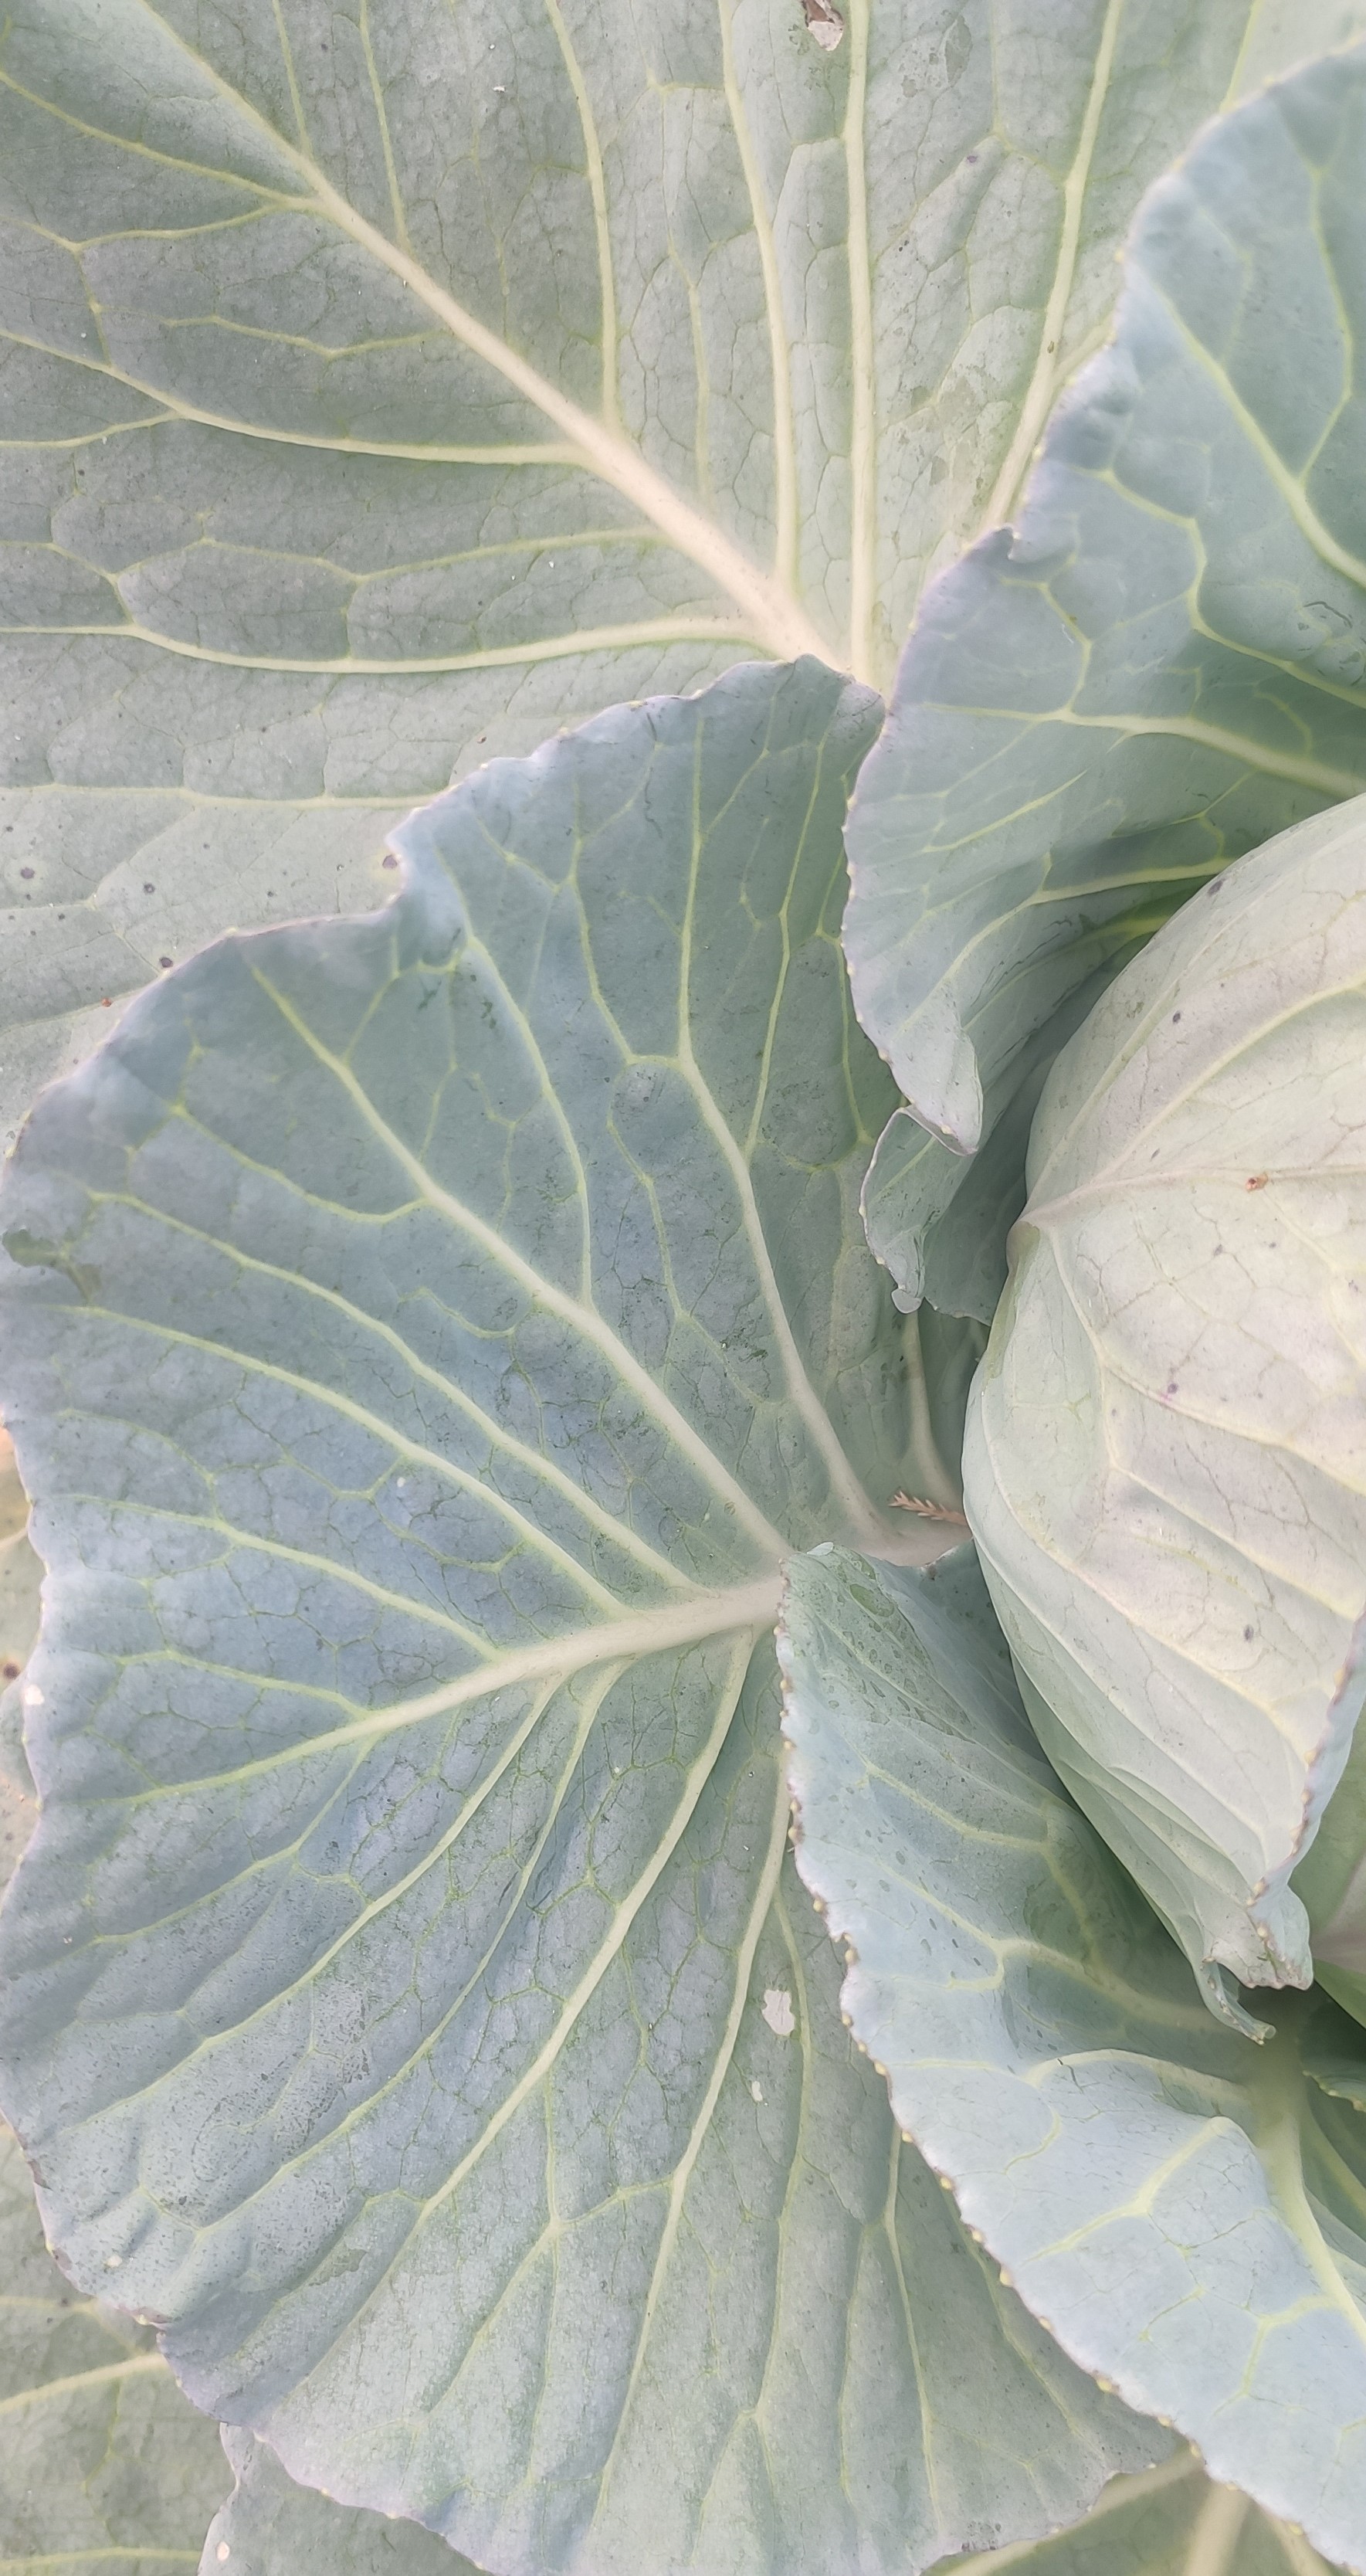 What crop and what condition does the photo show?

cabbage, healthy
